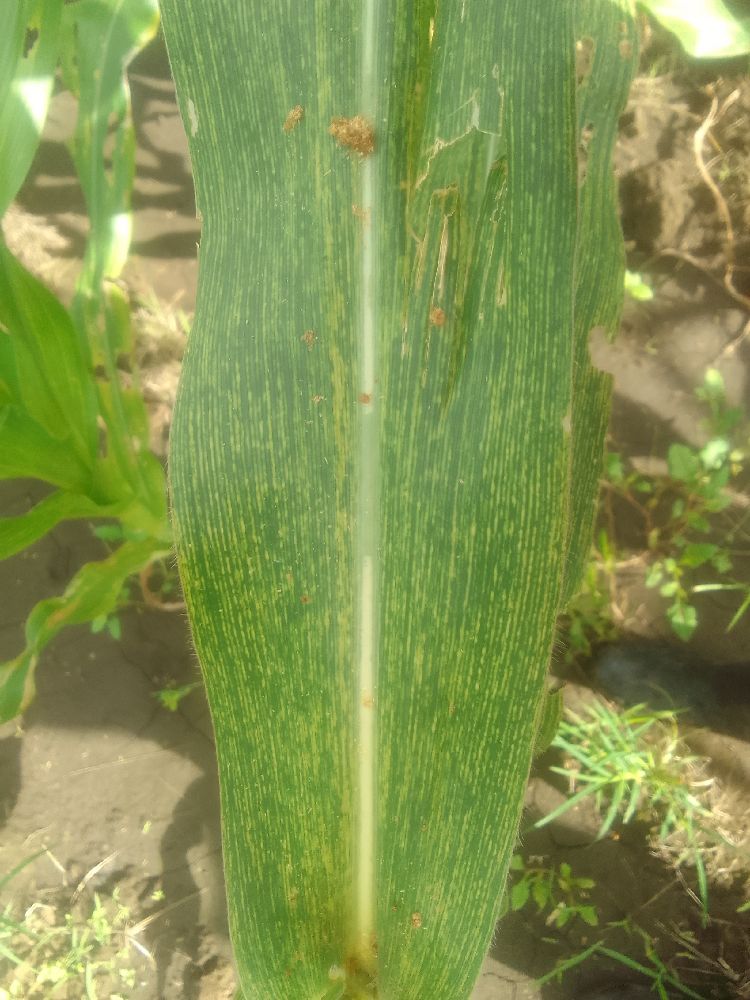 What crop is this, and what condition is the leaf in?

maize, maize streak virus
